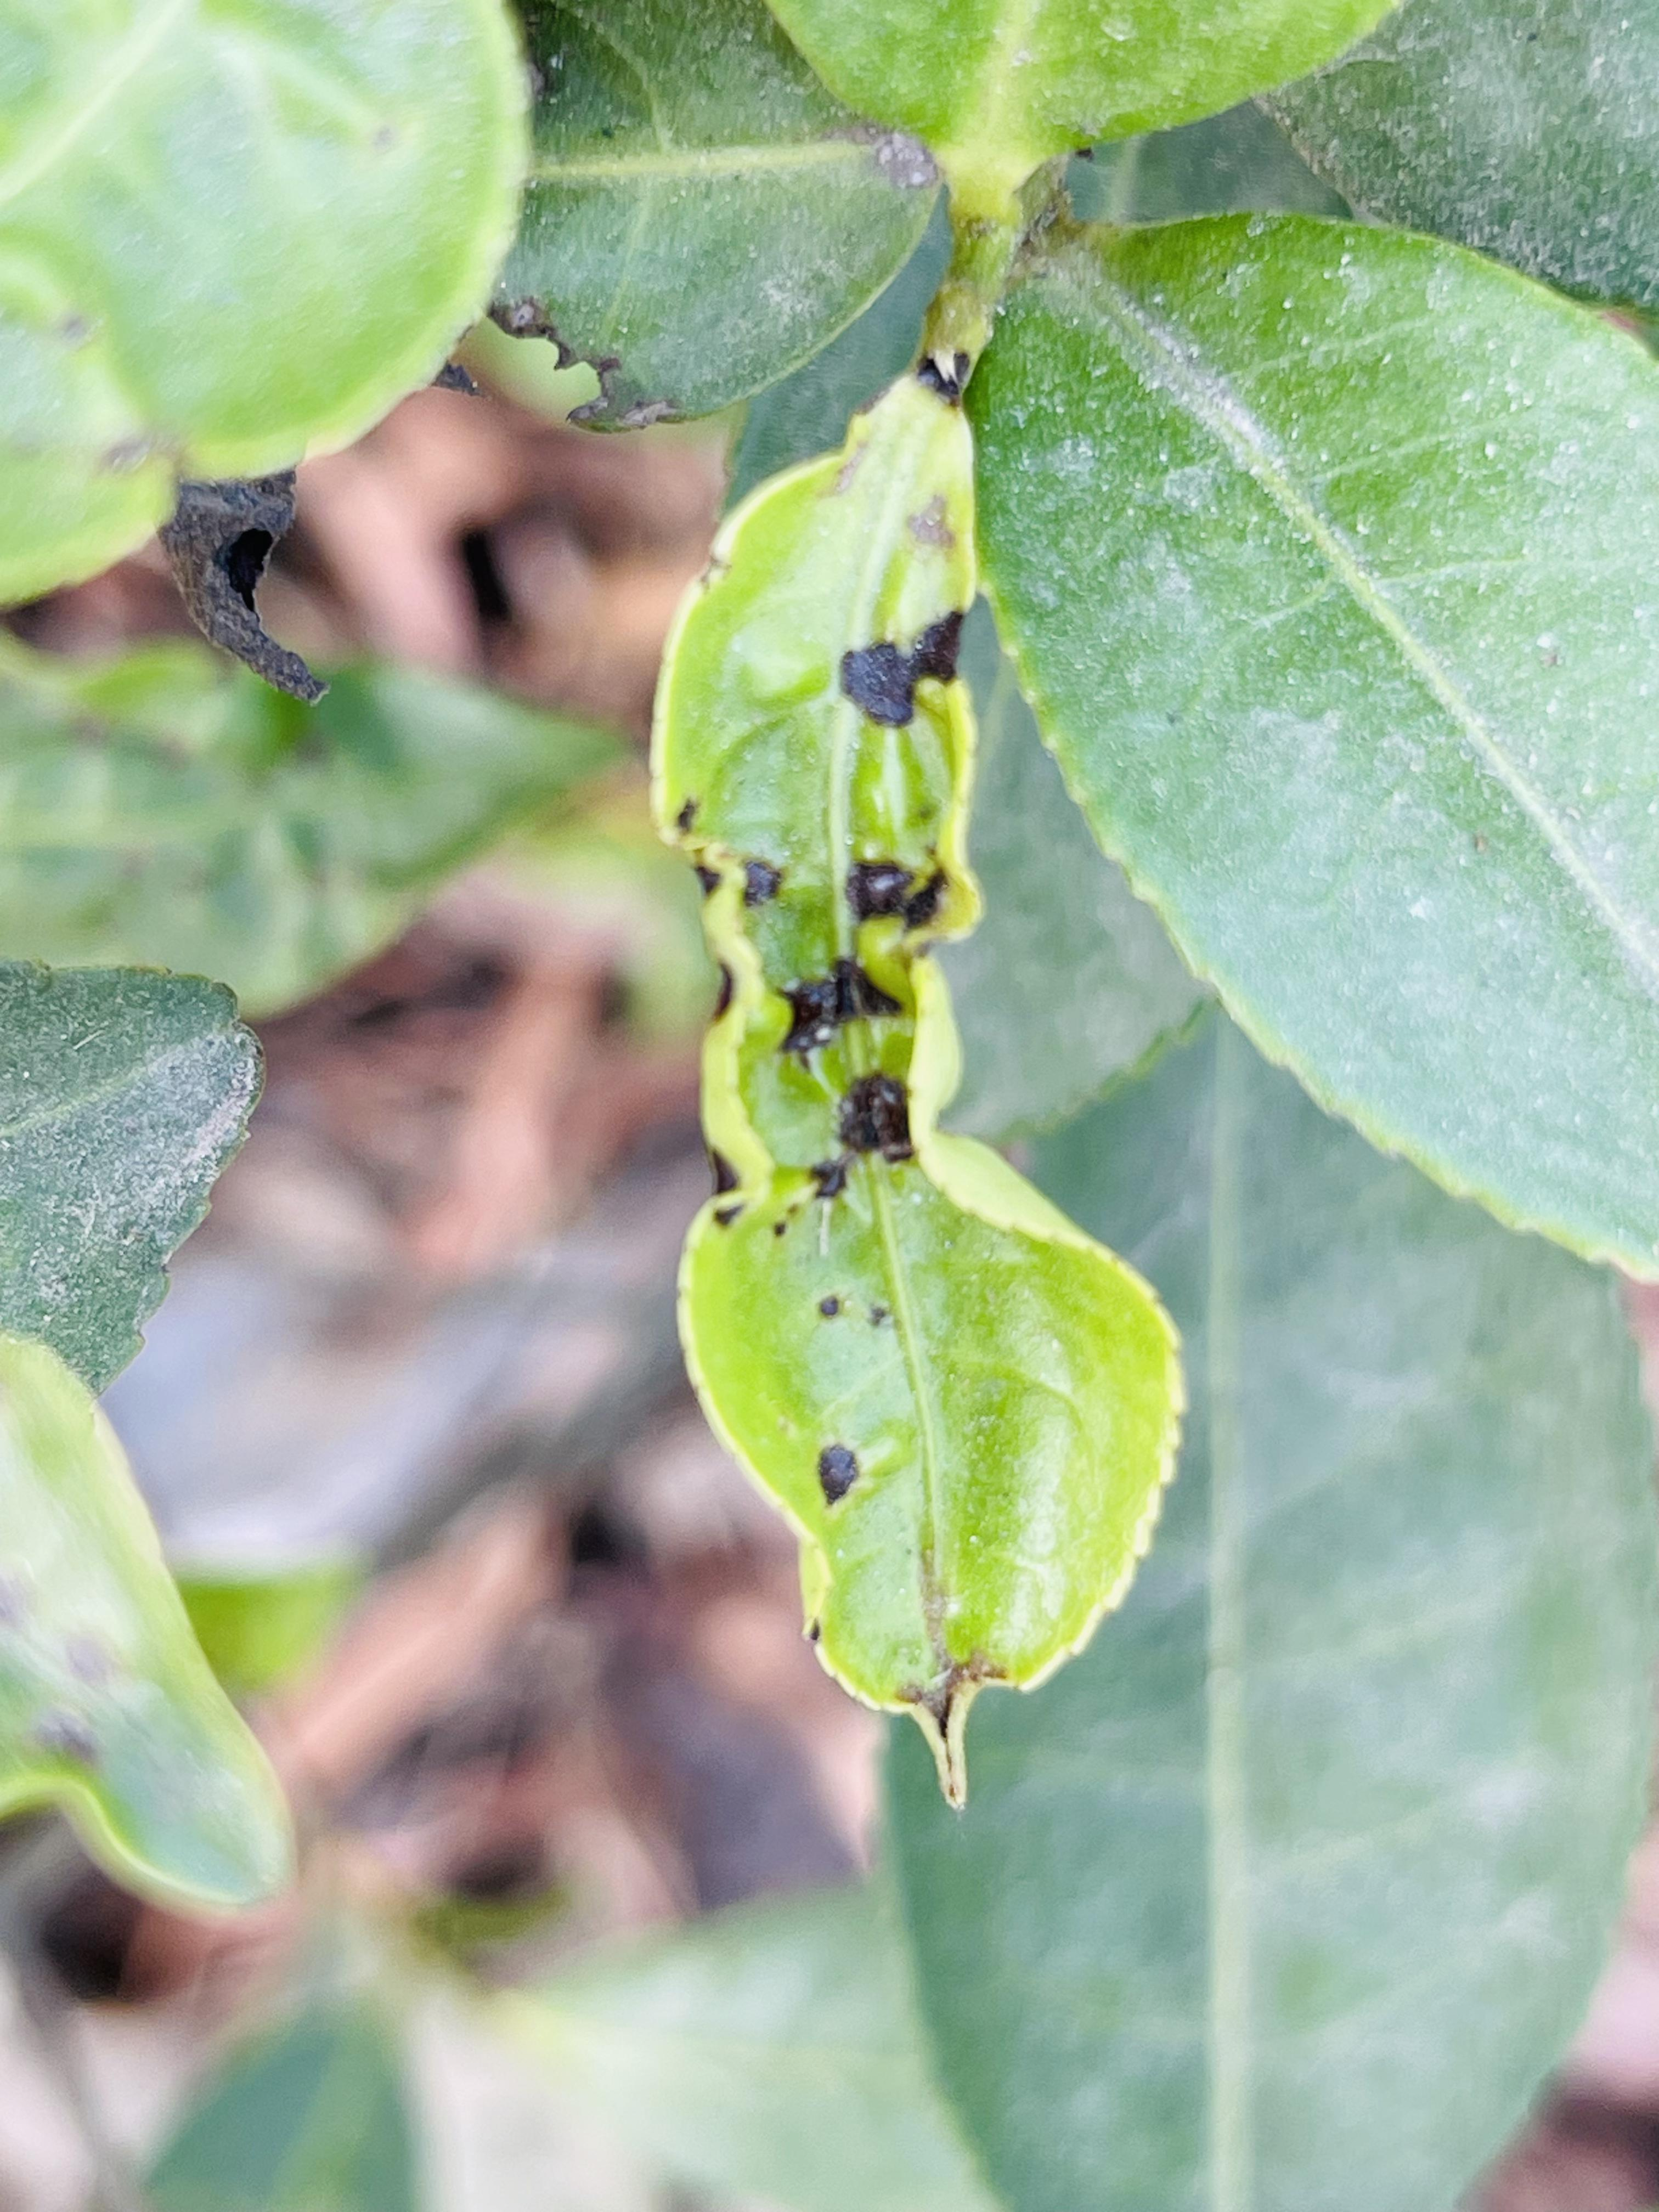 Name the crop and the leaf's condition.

tea, helopeltis
